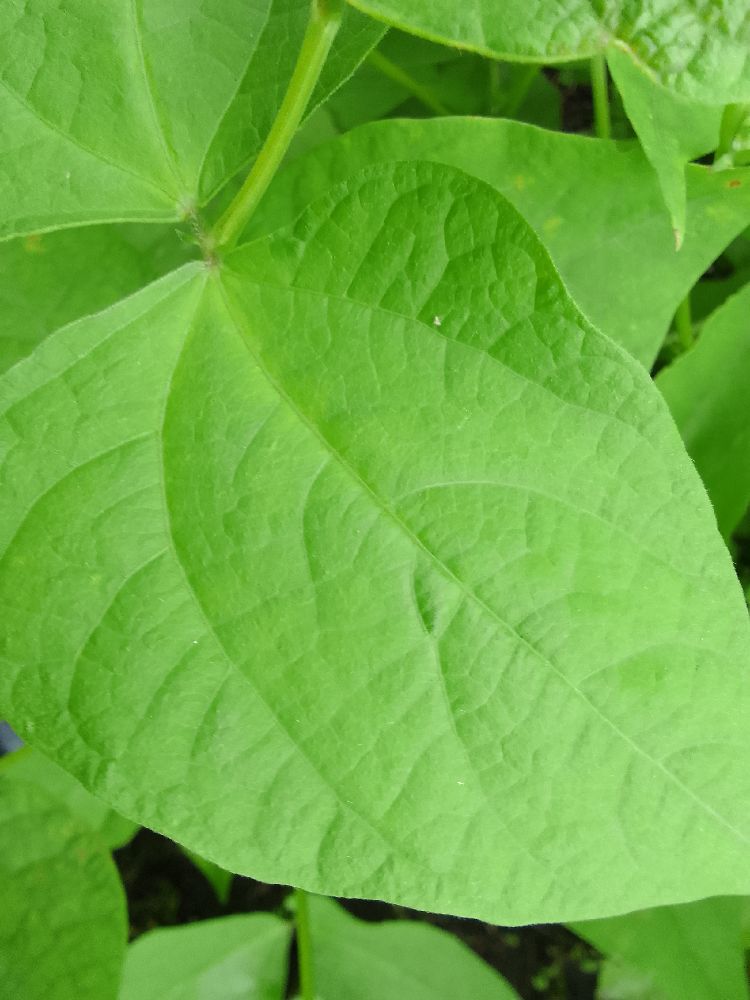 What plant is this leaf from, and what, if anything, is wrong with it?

common bean, healthy
